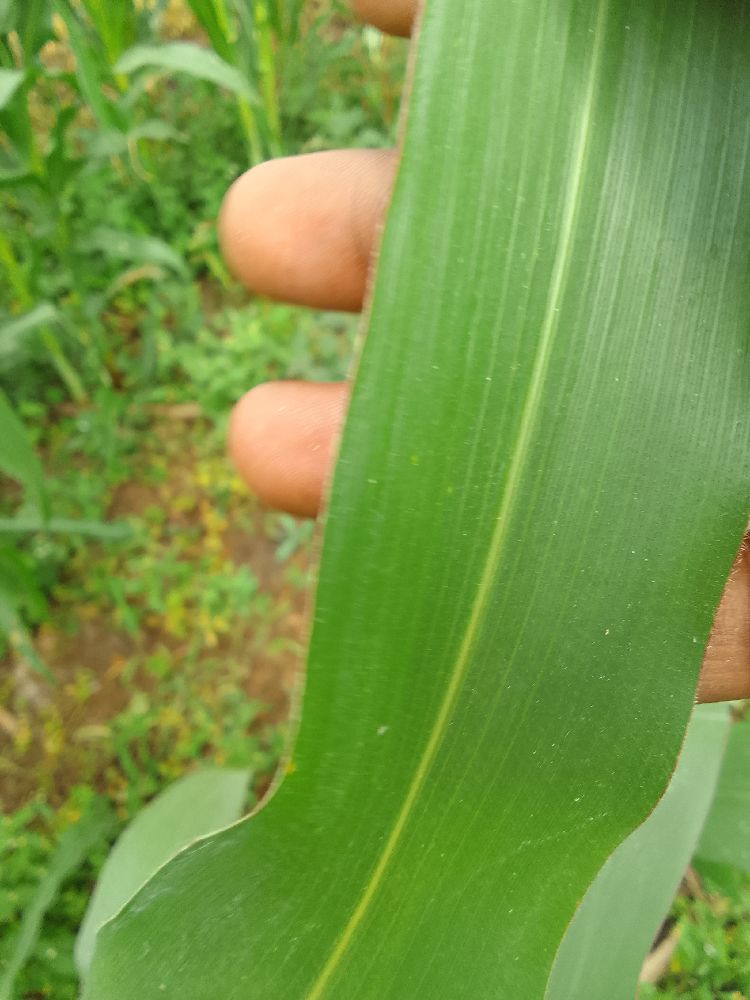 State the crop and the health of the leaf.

maize, healthy
